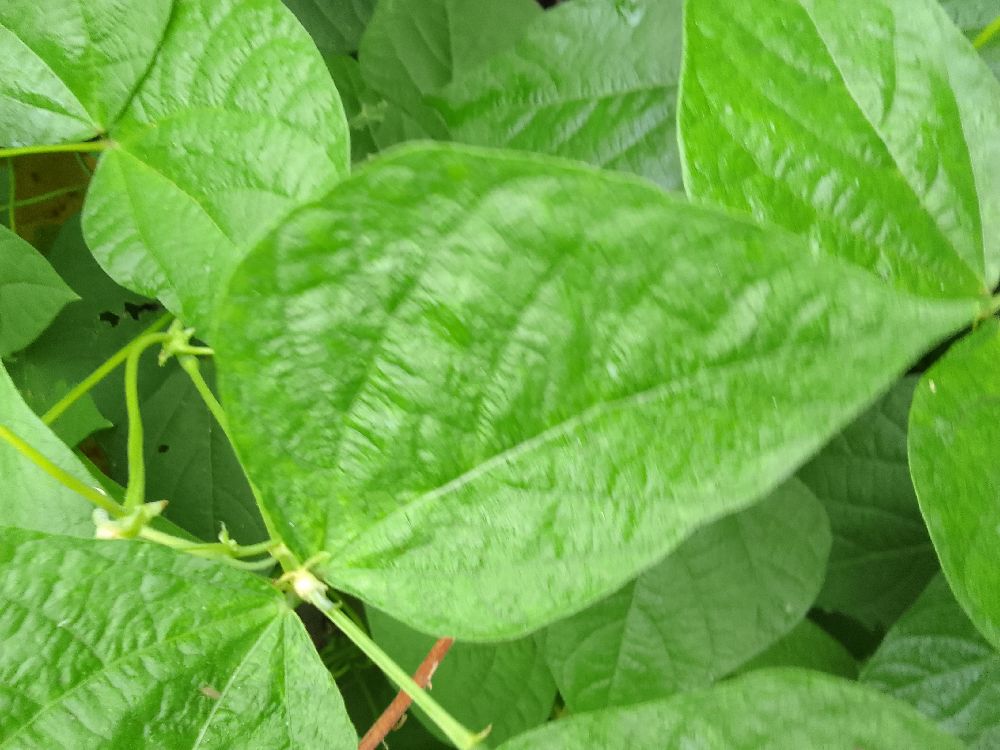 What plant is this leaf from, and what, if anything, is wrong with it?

common bean, healthy
